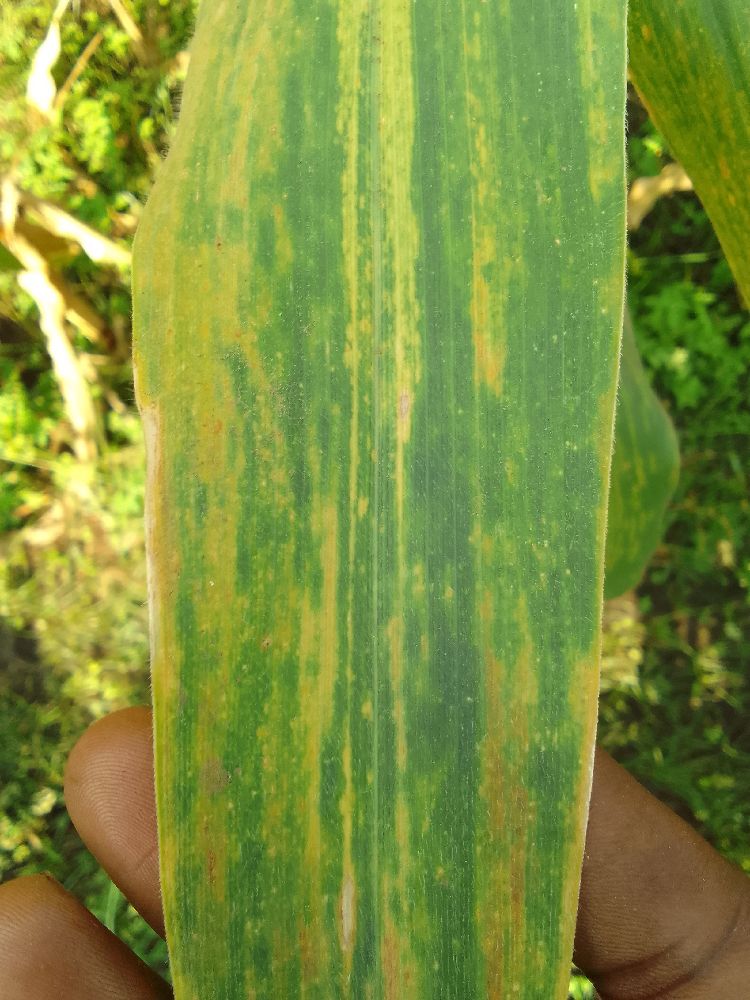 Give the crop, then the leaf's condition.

maize, maize lethal necrosis
